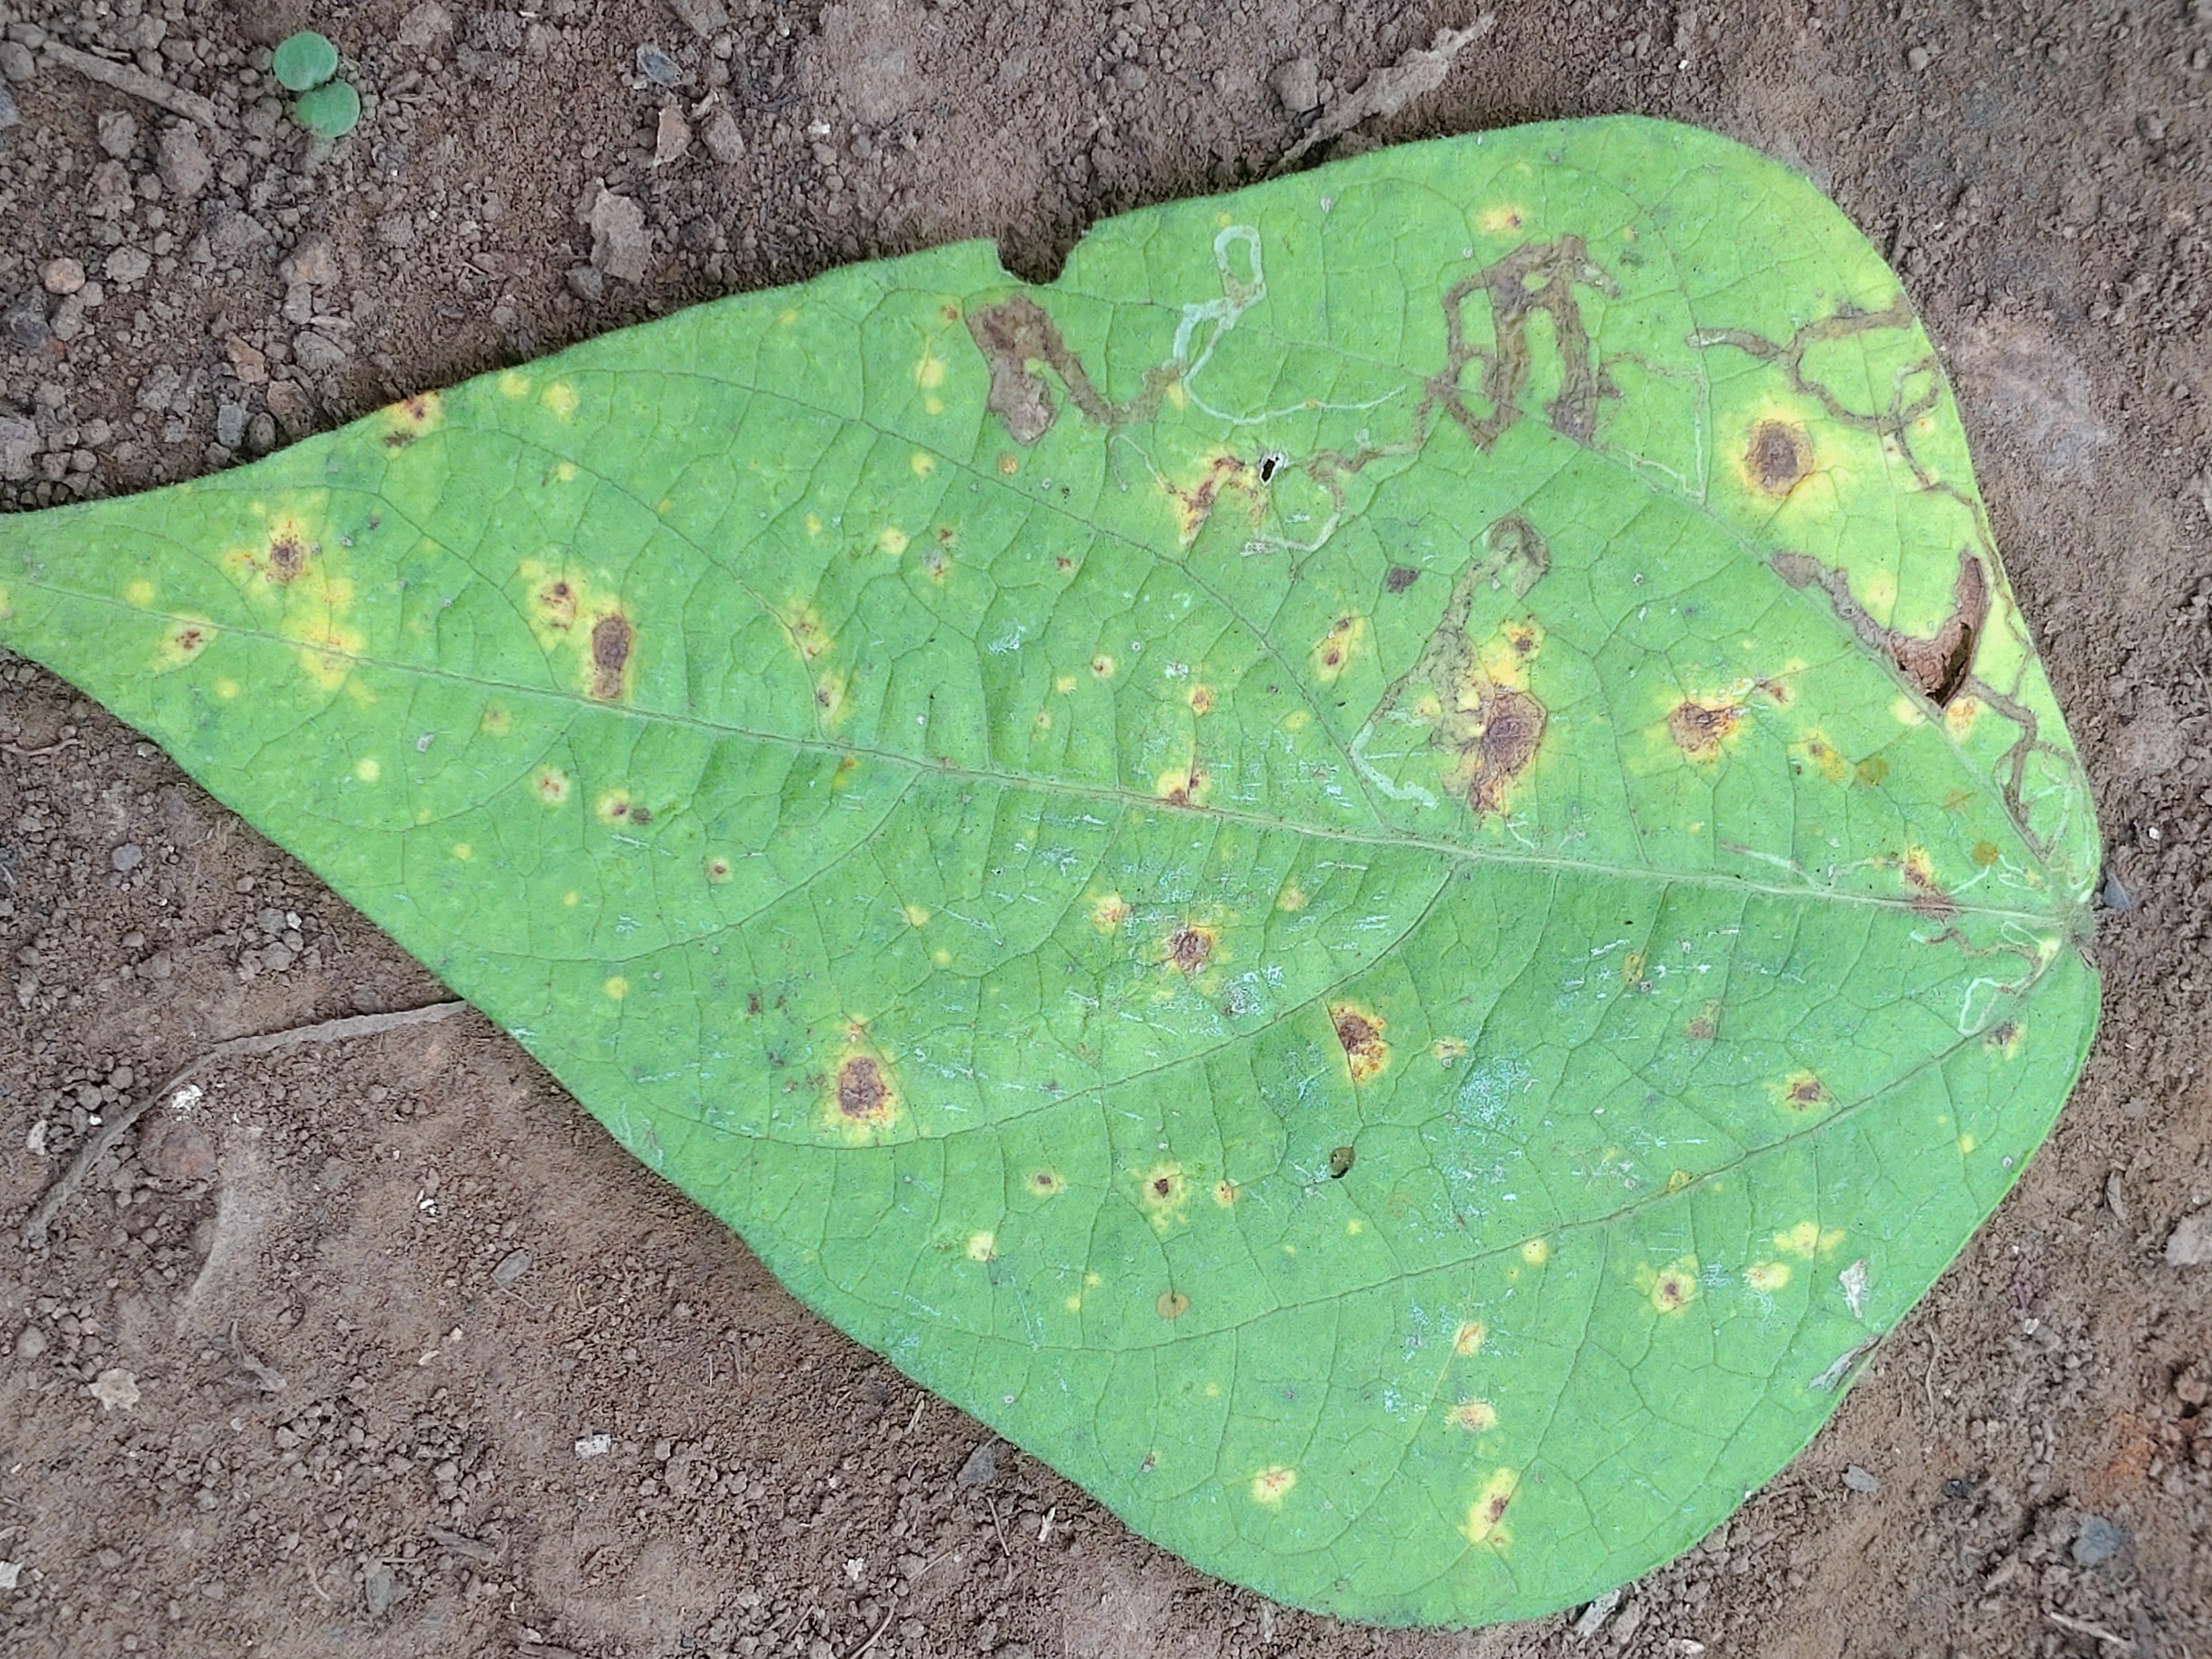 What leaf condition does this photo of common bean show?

rust
